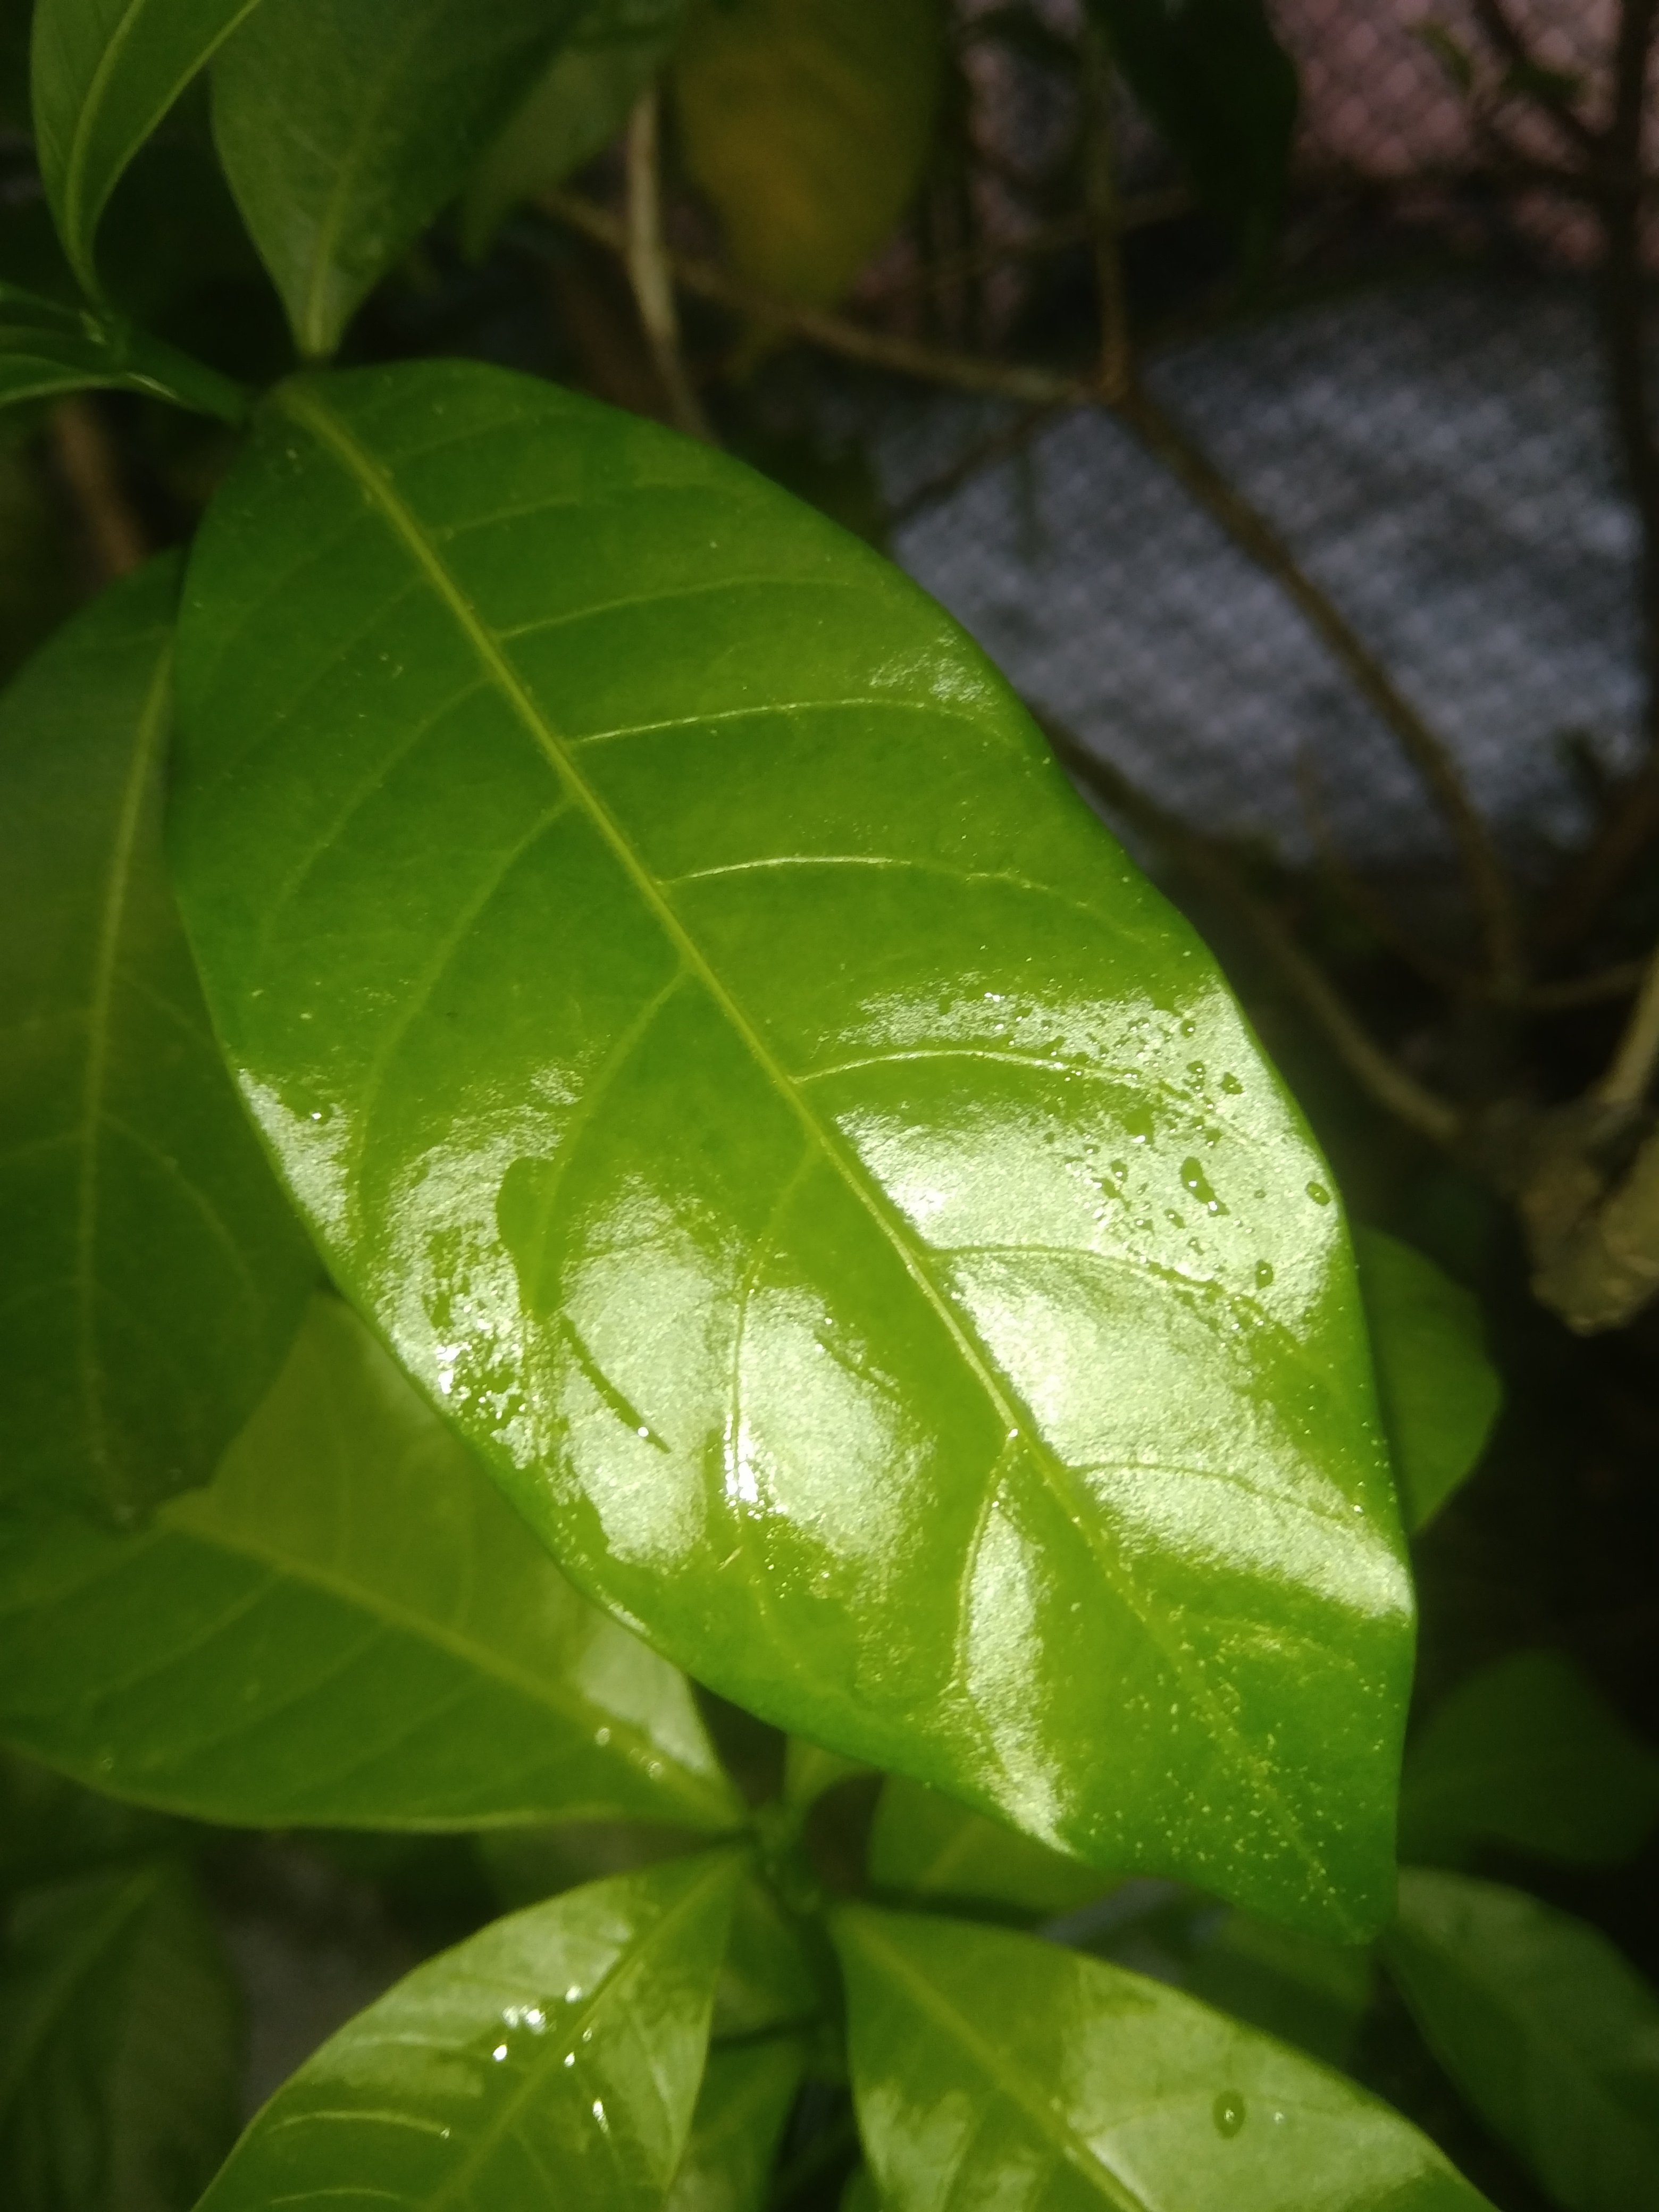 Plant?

togor
